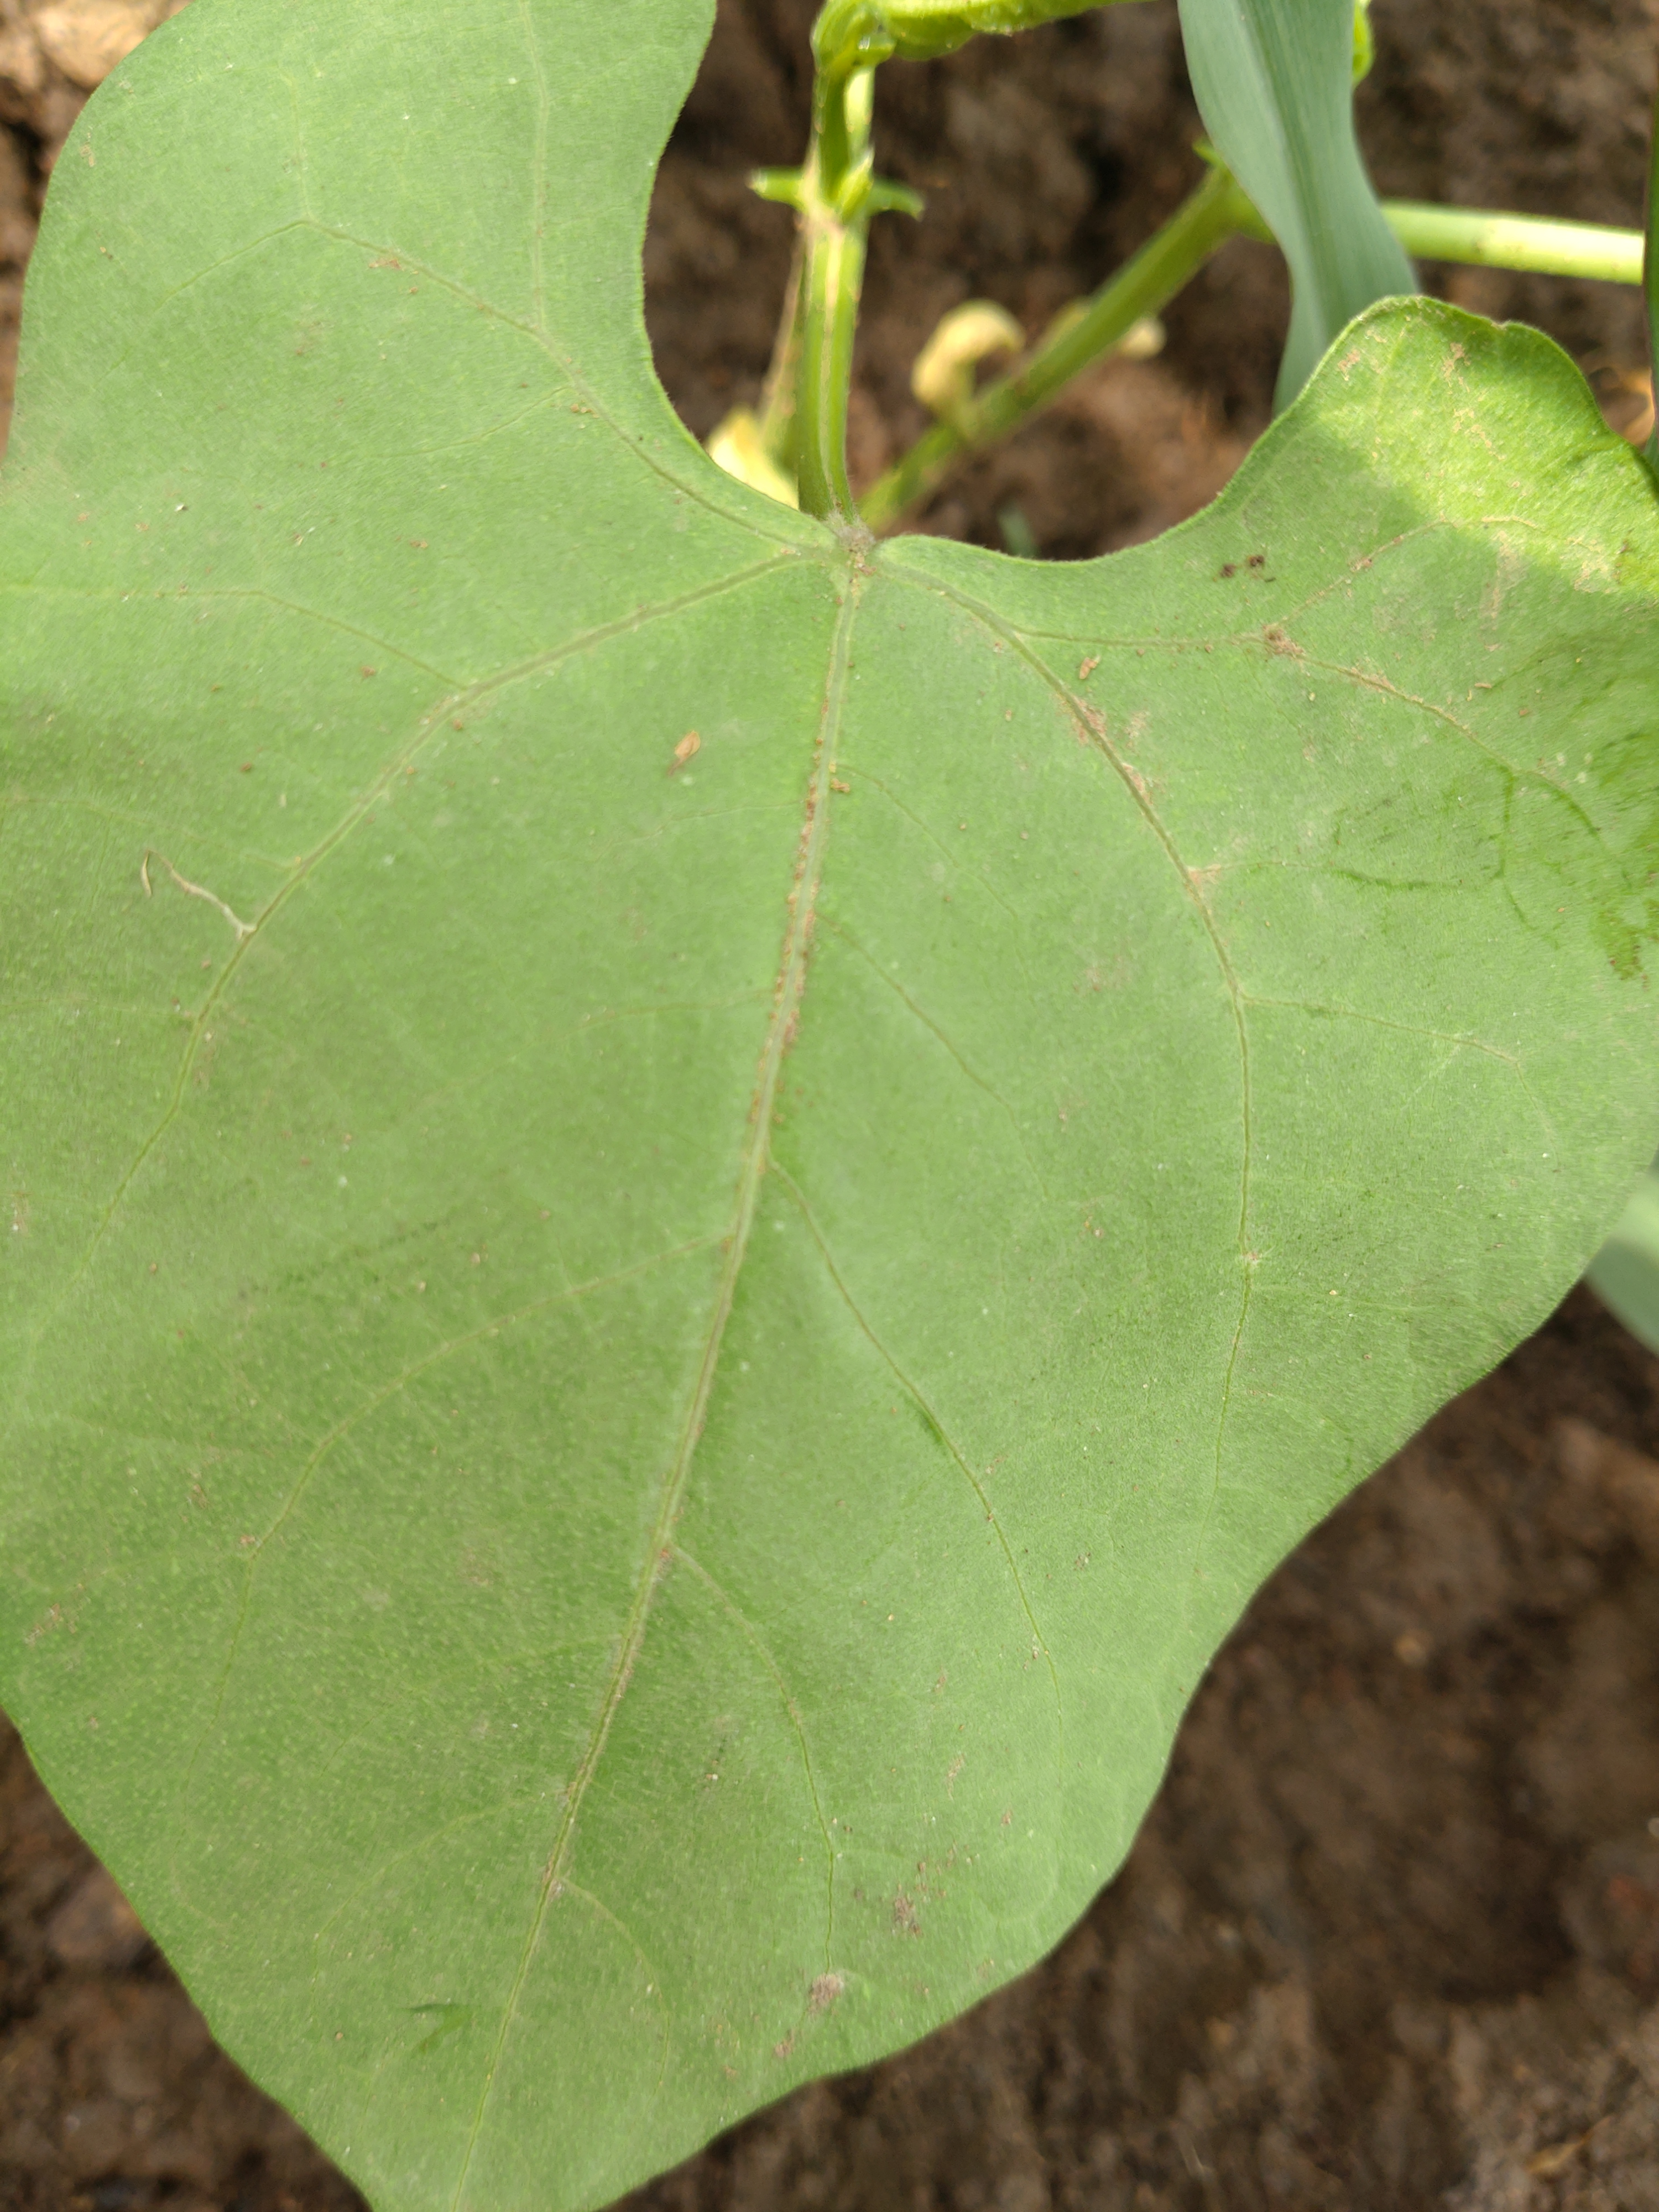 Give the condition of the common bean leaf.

healthy
